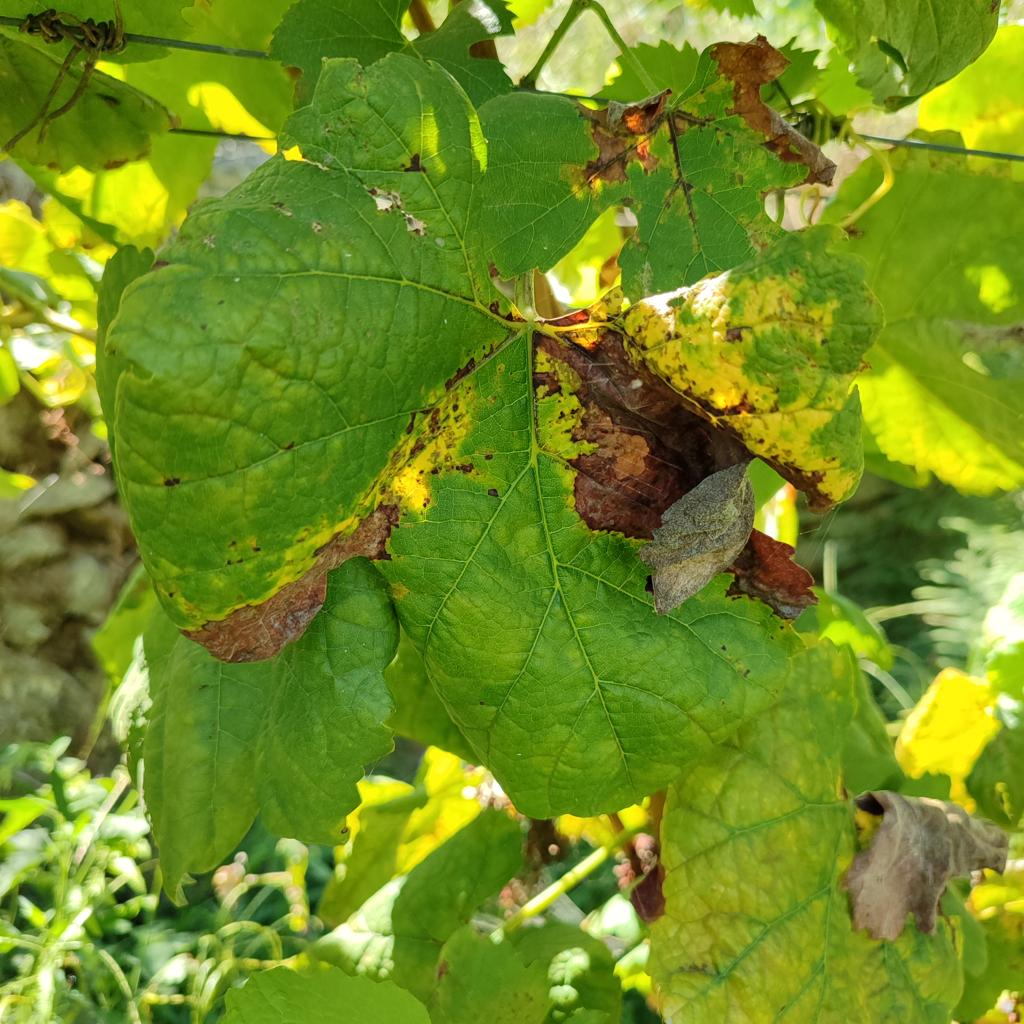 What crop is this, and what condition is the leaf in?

grapevine, downy mildew
